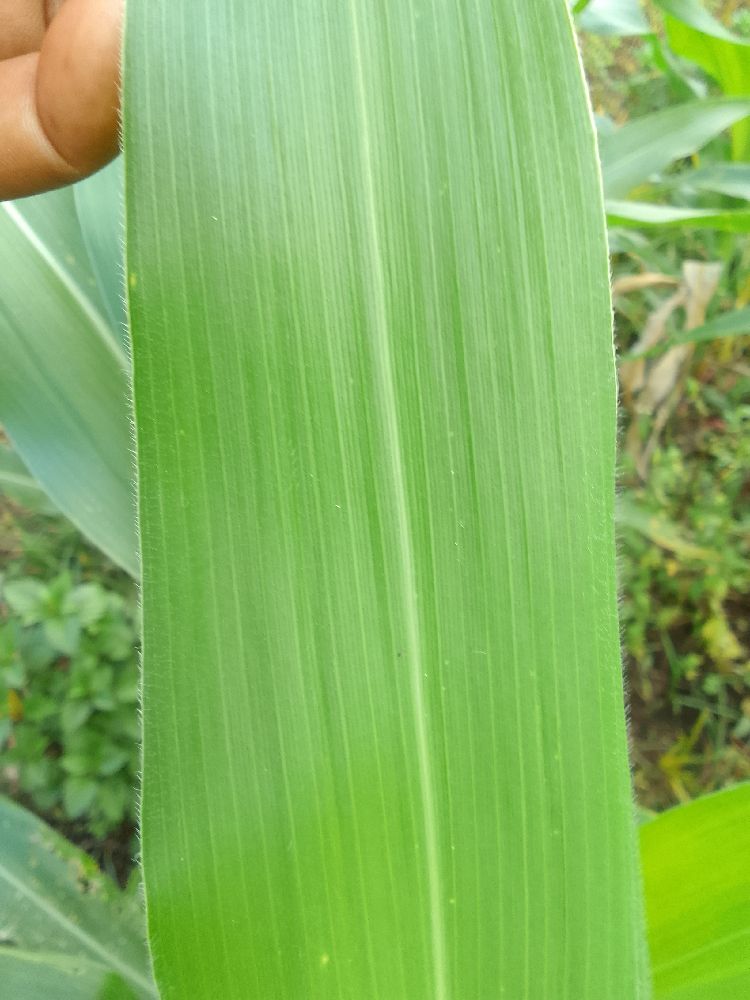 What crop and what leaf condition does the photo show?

maize, healthy
